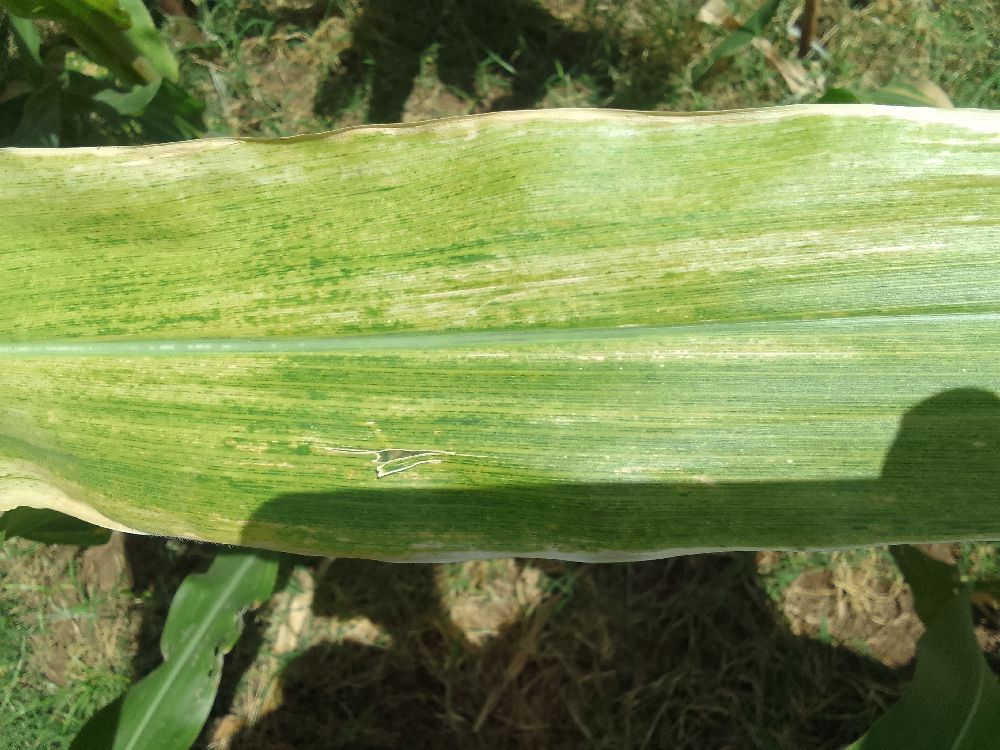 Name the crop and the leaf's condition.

maize, maize lethal necrosis
